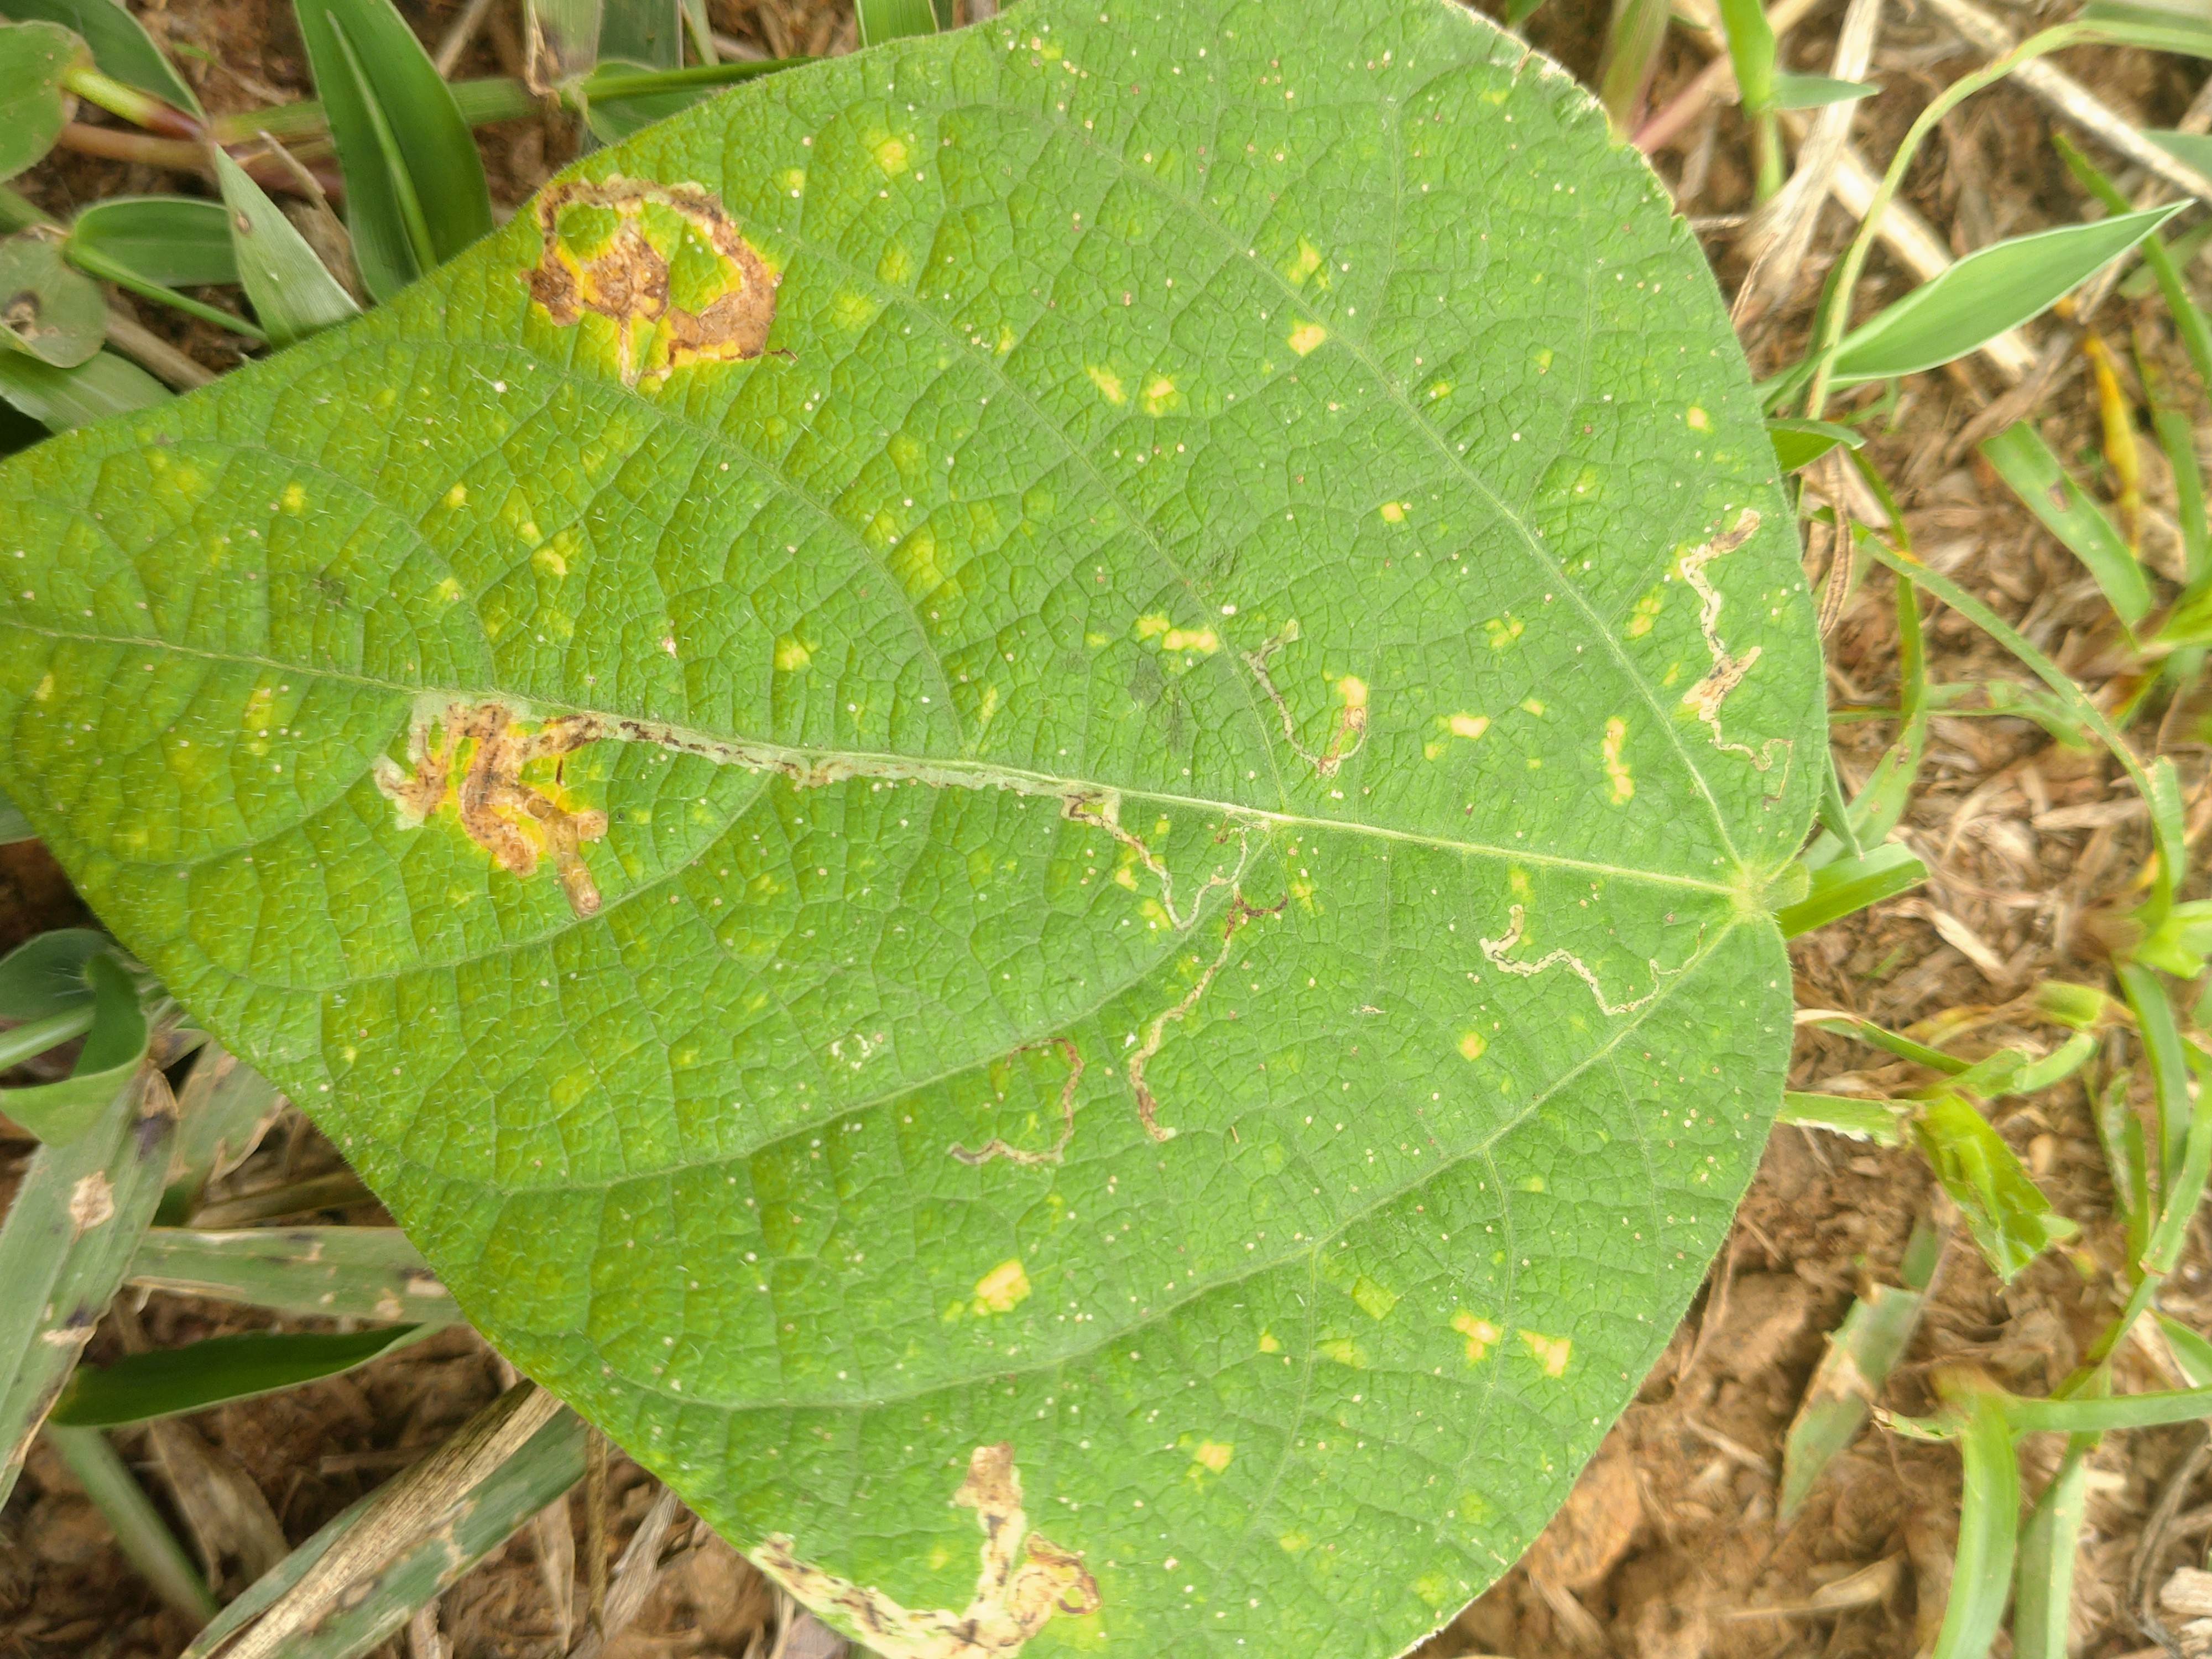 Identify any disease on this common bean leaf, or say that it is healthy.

rust
